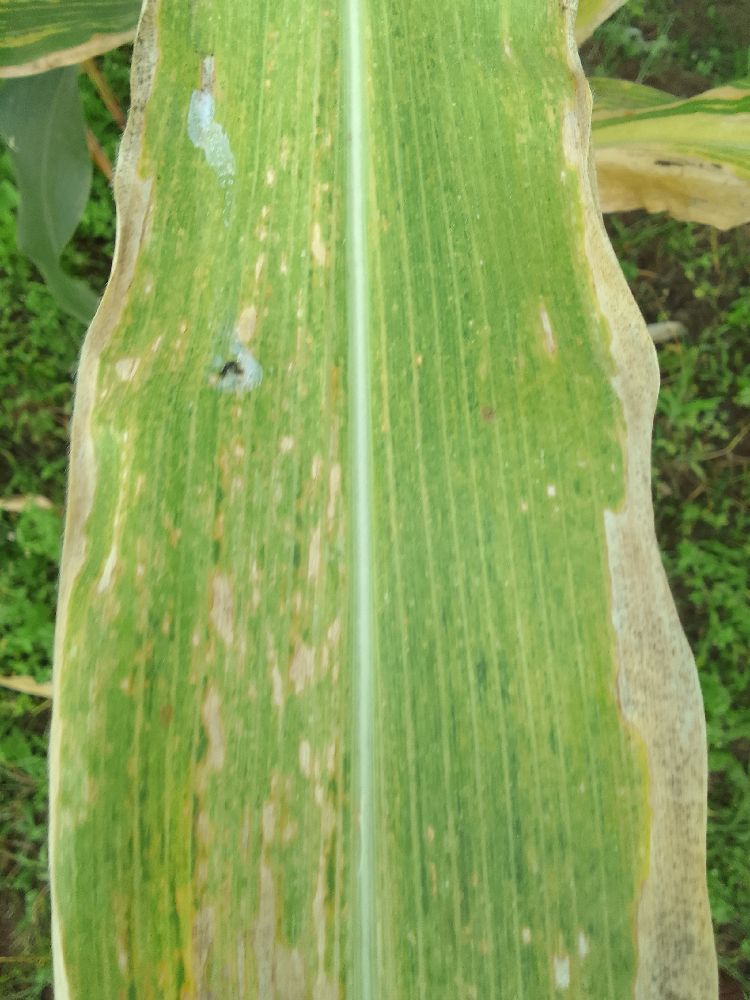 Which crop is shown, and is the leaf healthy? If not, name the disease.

maize, maize lethal necrosis
